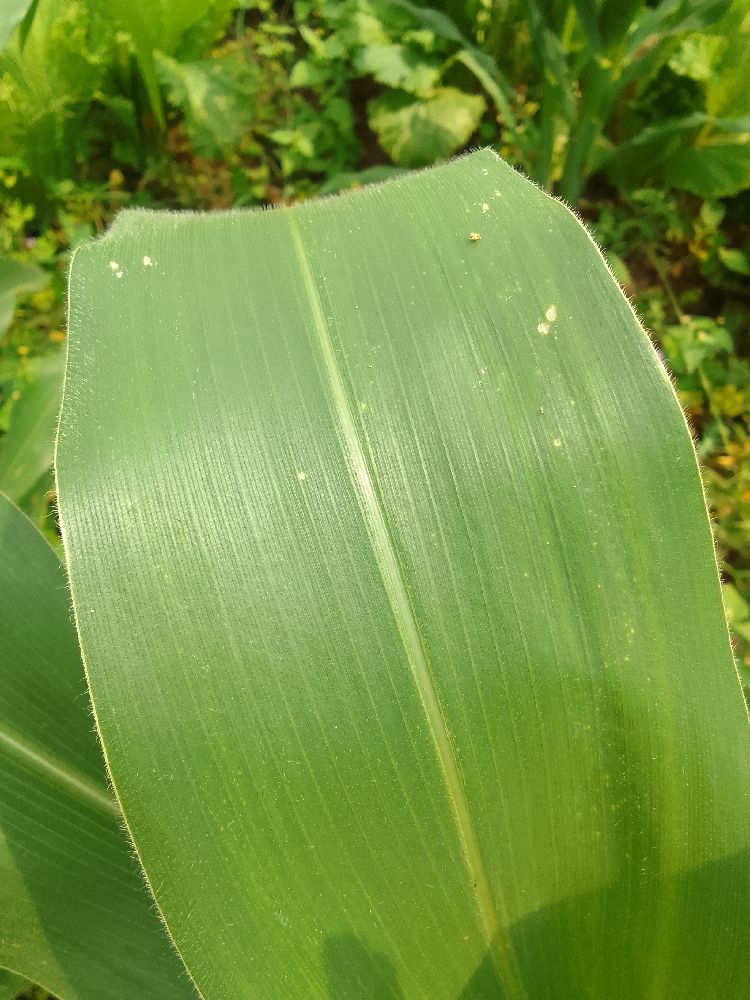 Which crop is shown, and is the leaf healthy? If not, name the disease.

maize, healthy
